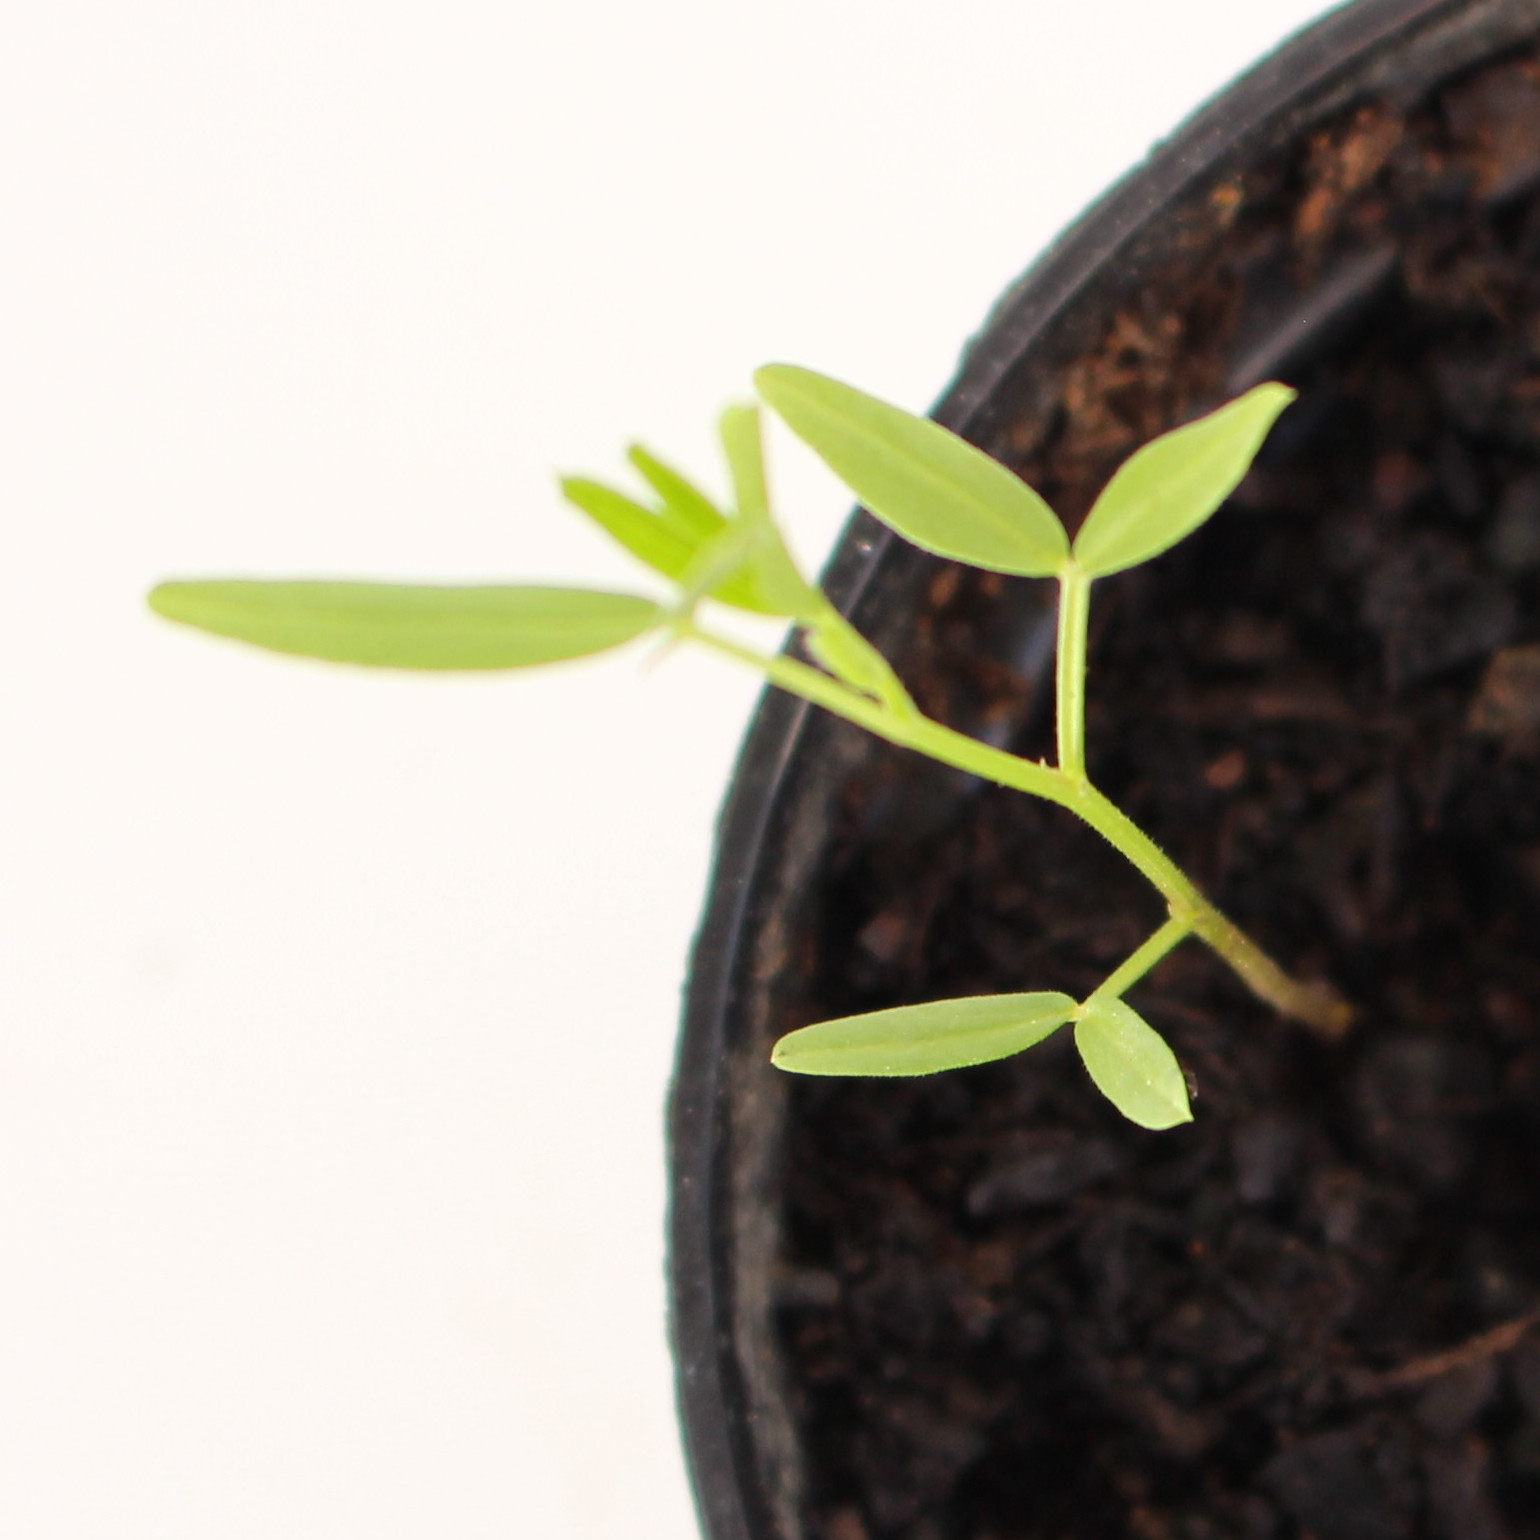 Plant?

Vicia sativa
